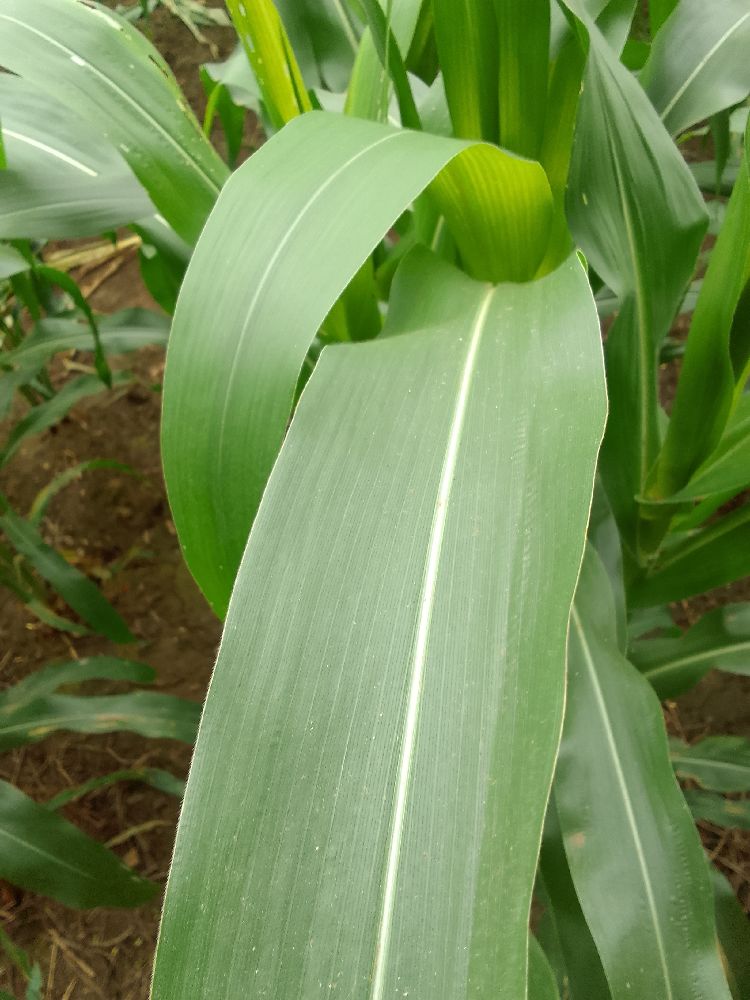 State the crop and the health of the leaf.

maize, healthy
